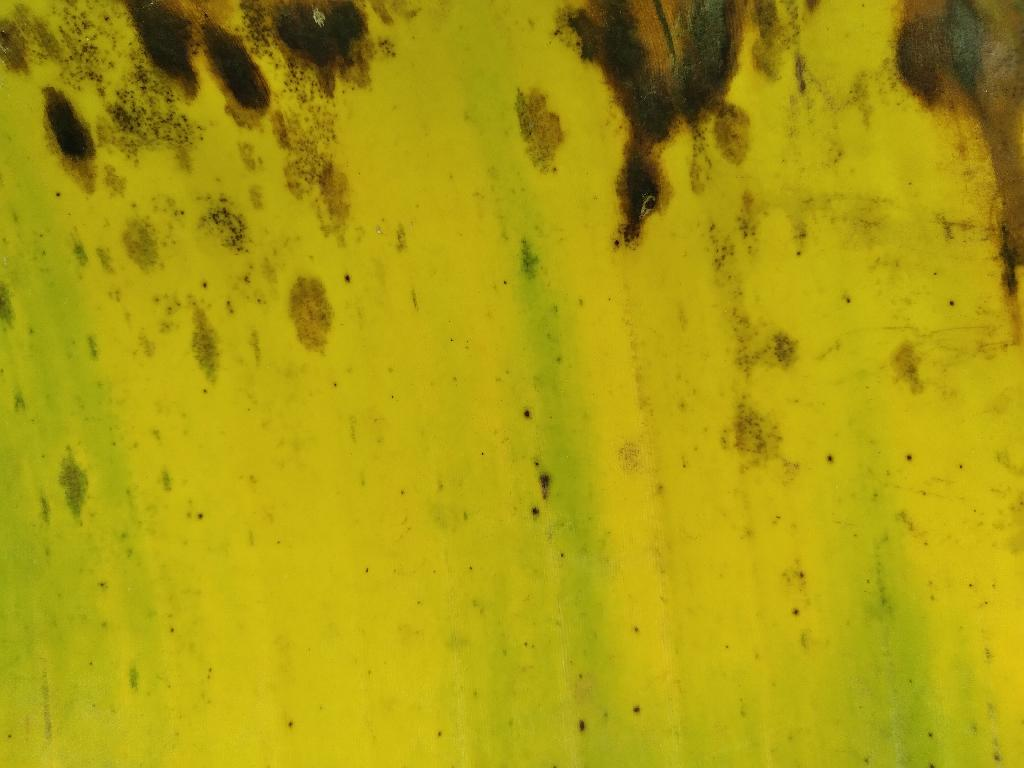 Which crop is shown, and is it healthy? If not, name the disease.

banana, black sigatoka
